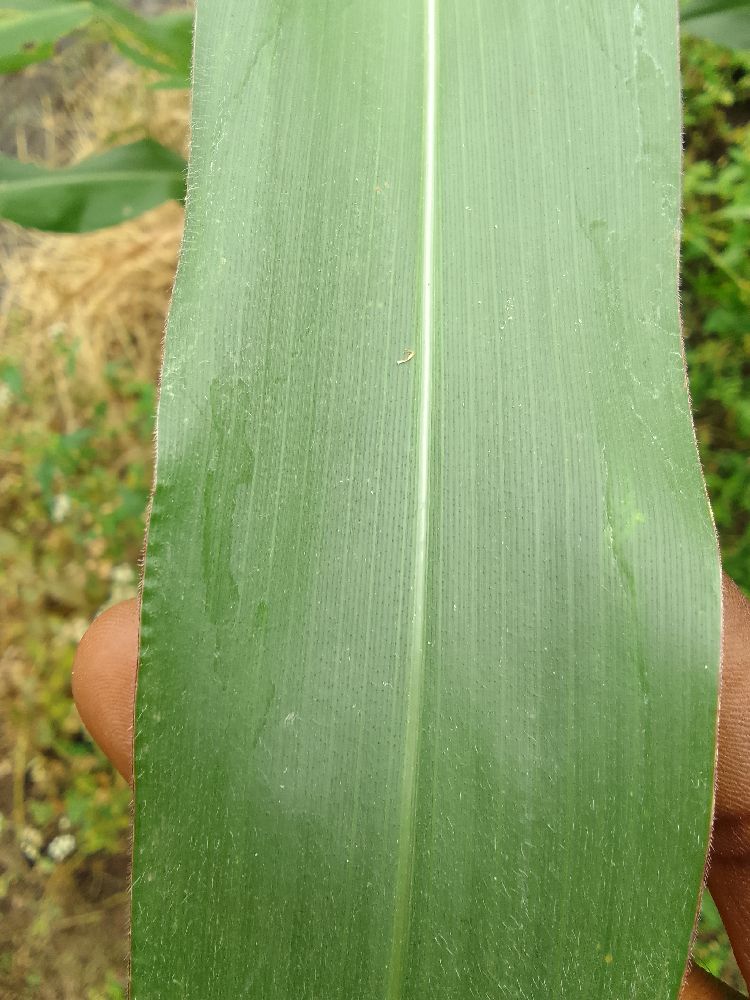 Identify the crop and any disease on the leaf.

maize, healthy
